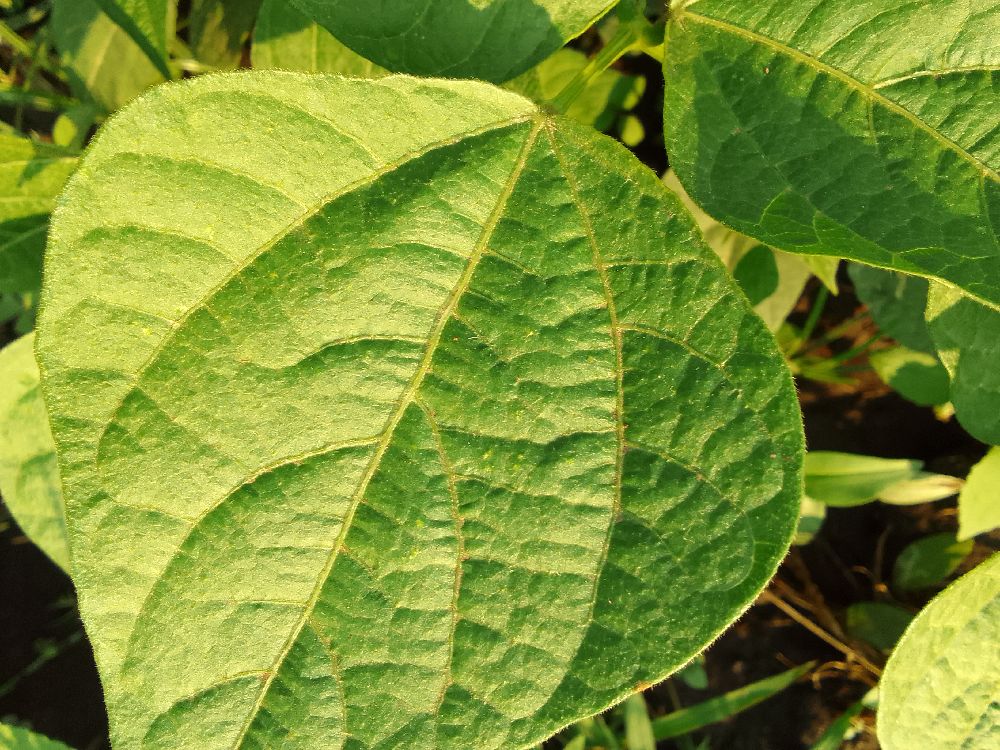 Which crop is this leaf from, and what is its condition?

common bean, healthy
